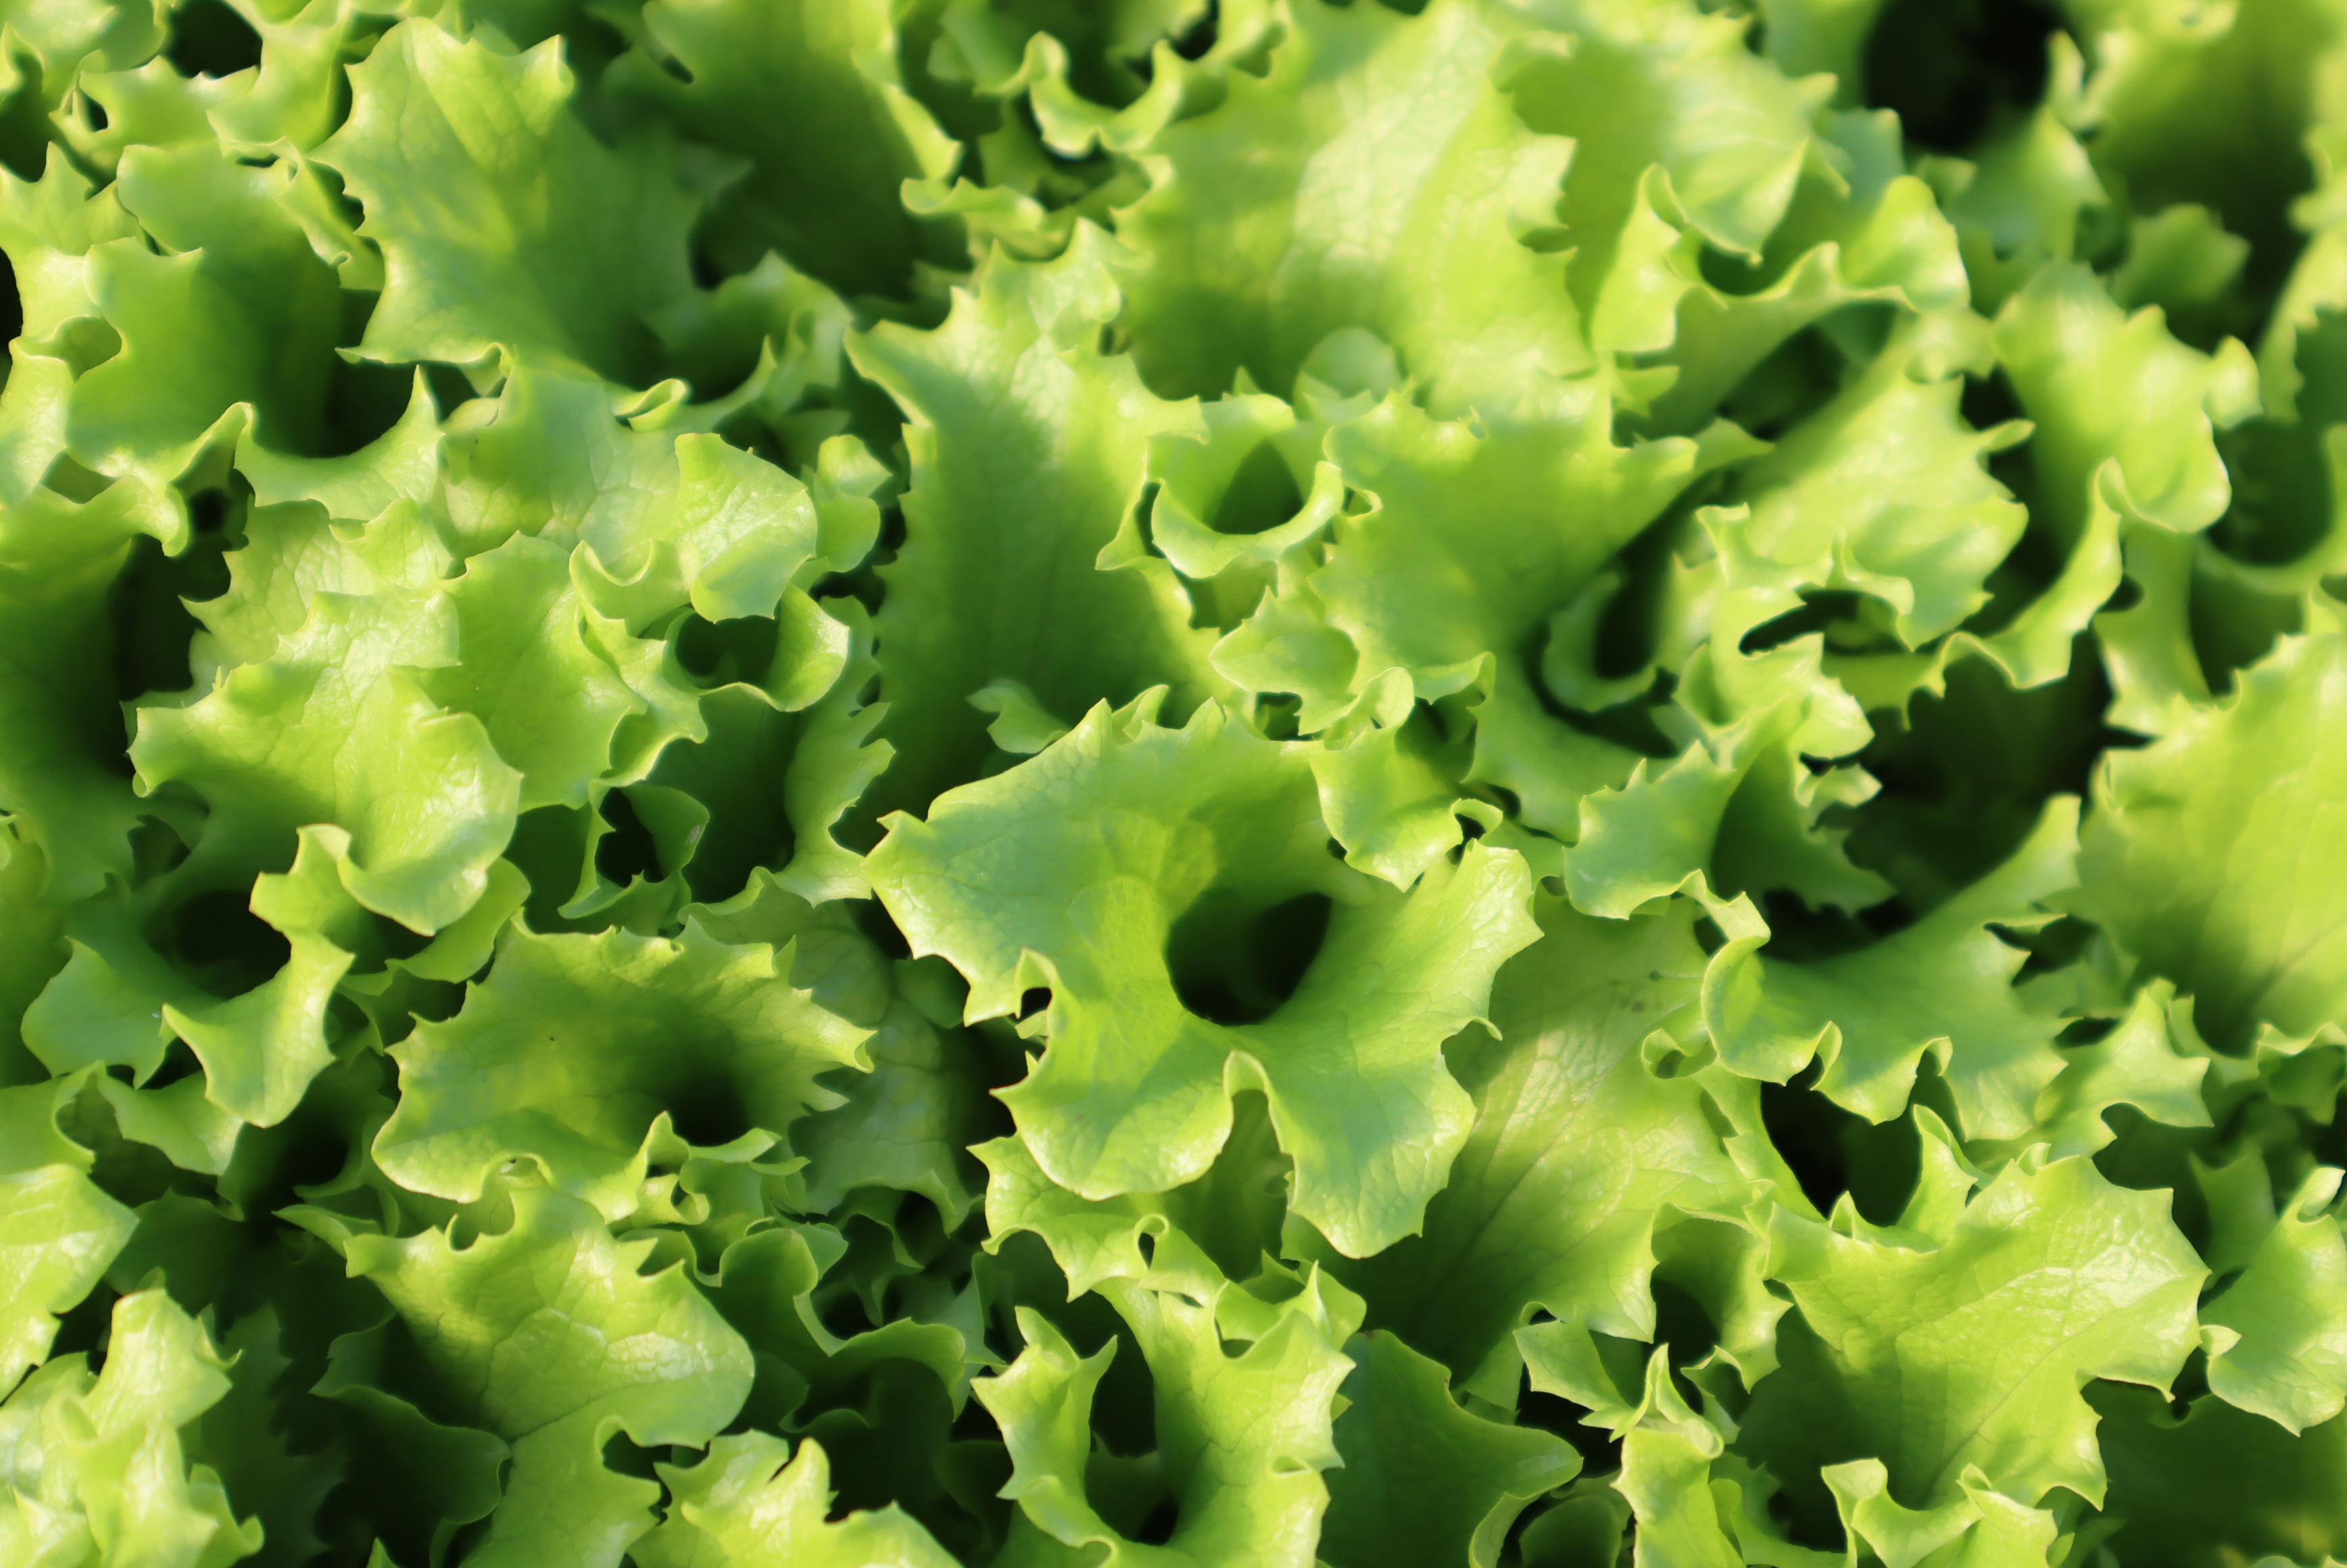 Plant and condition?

lettuce, healthy
